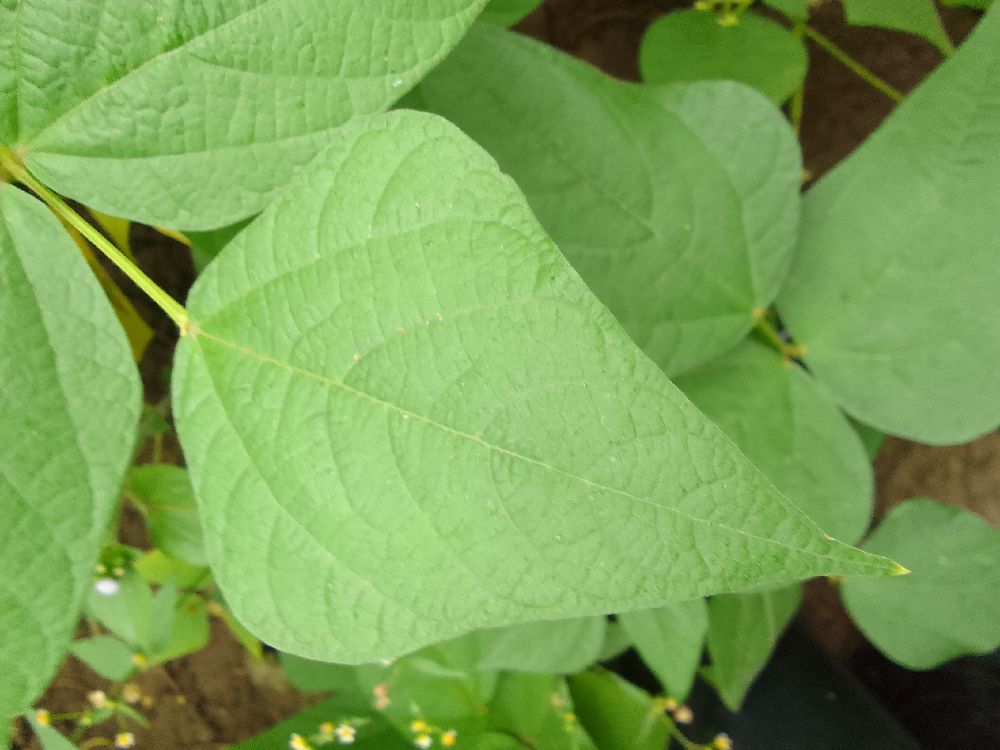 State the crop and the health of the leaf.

common bean, healthy
